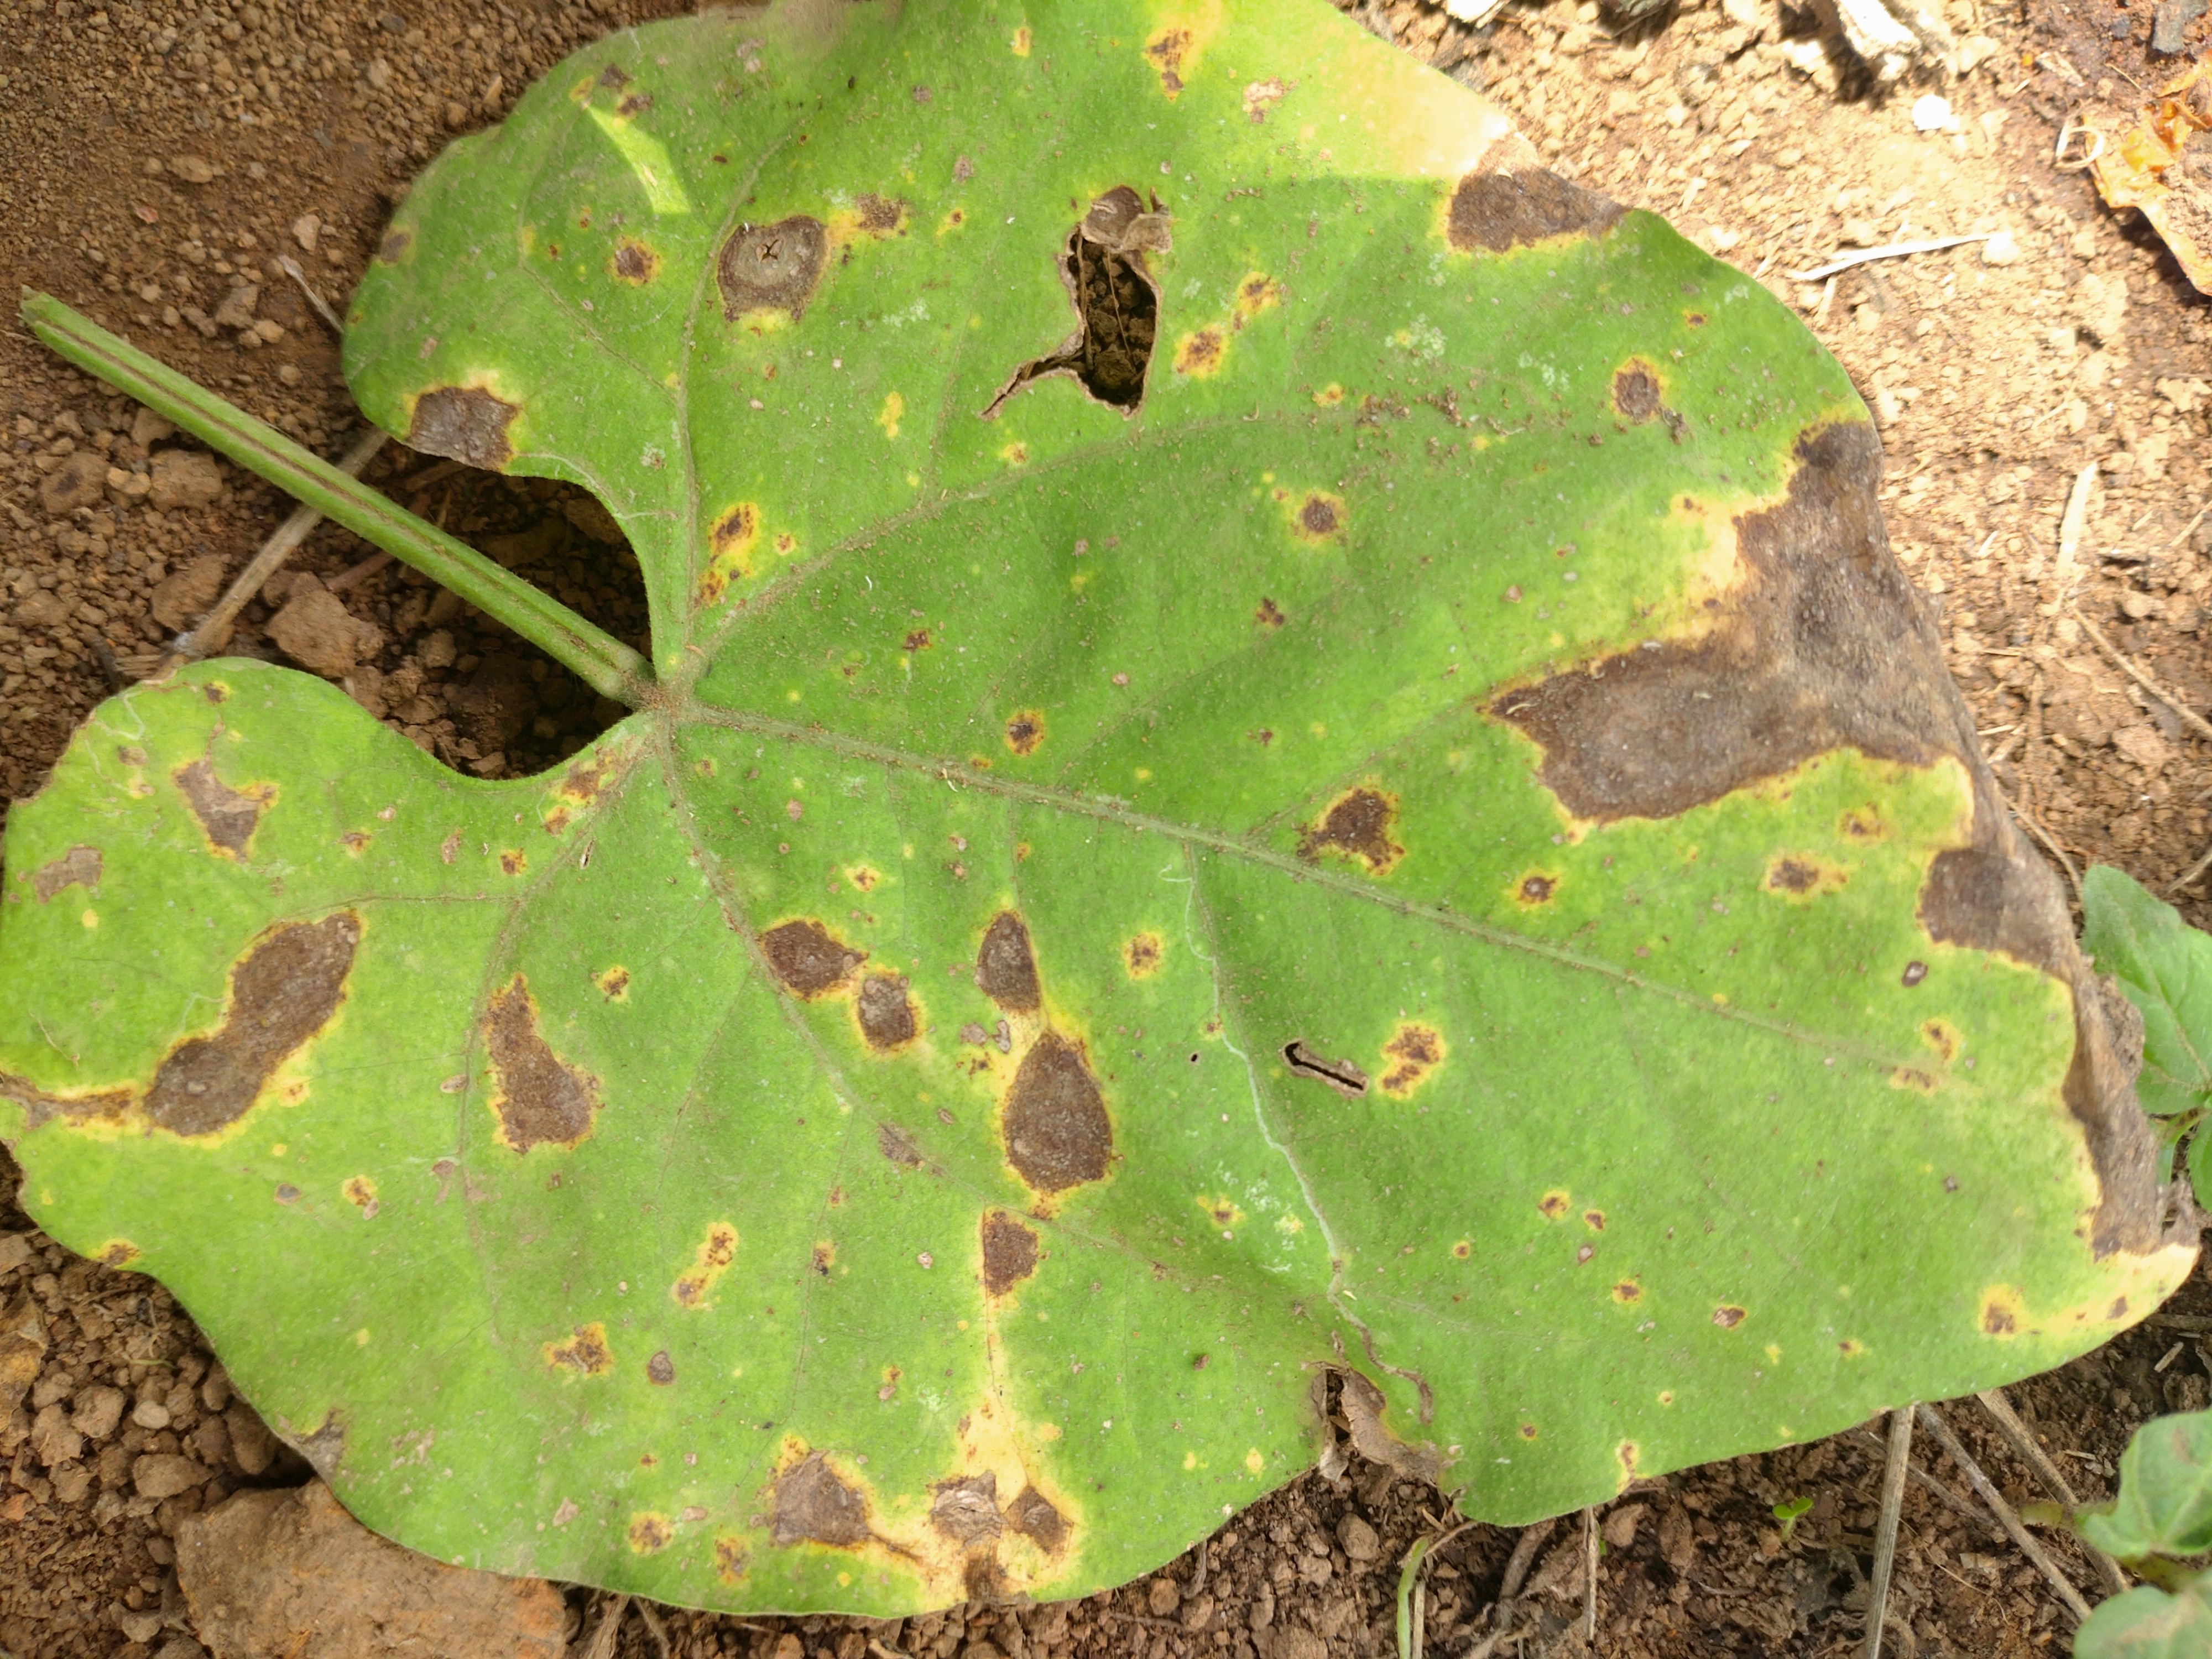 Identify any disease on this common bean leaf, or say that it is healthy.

rust
